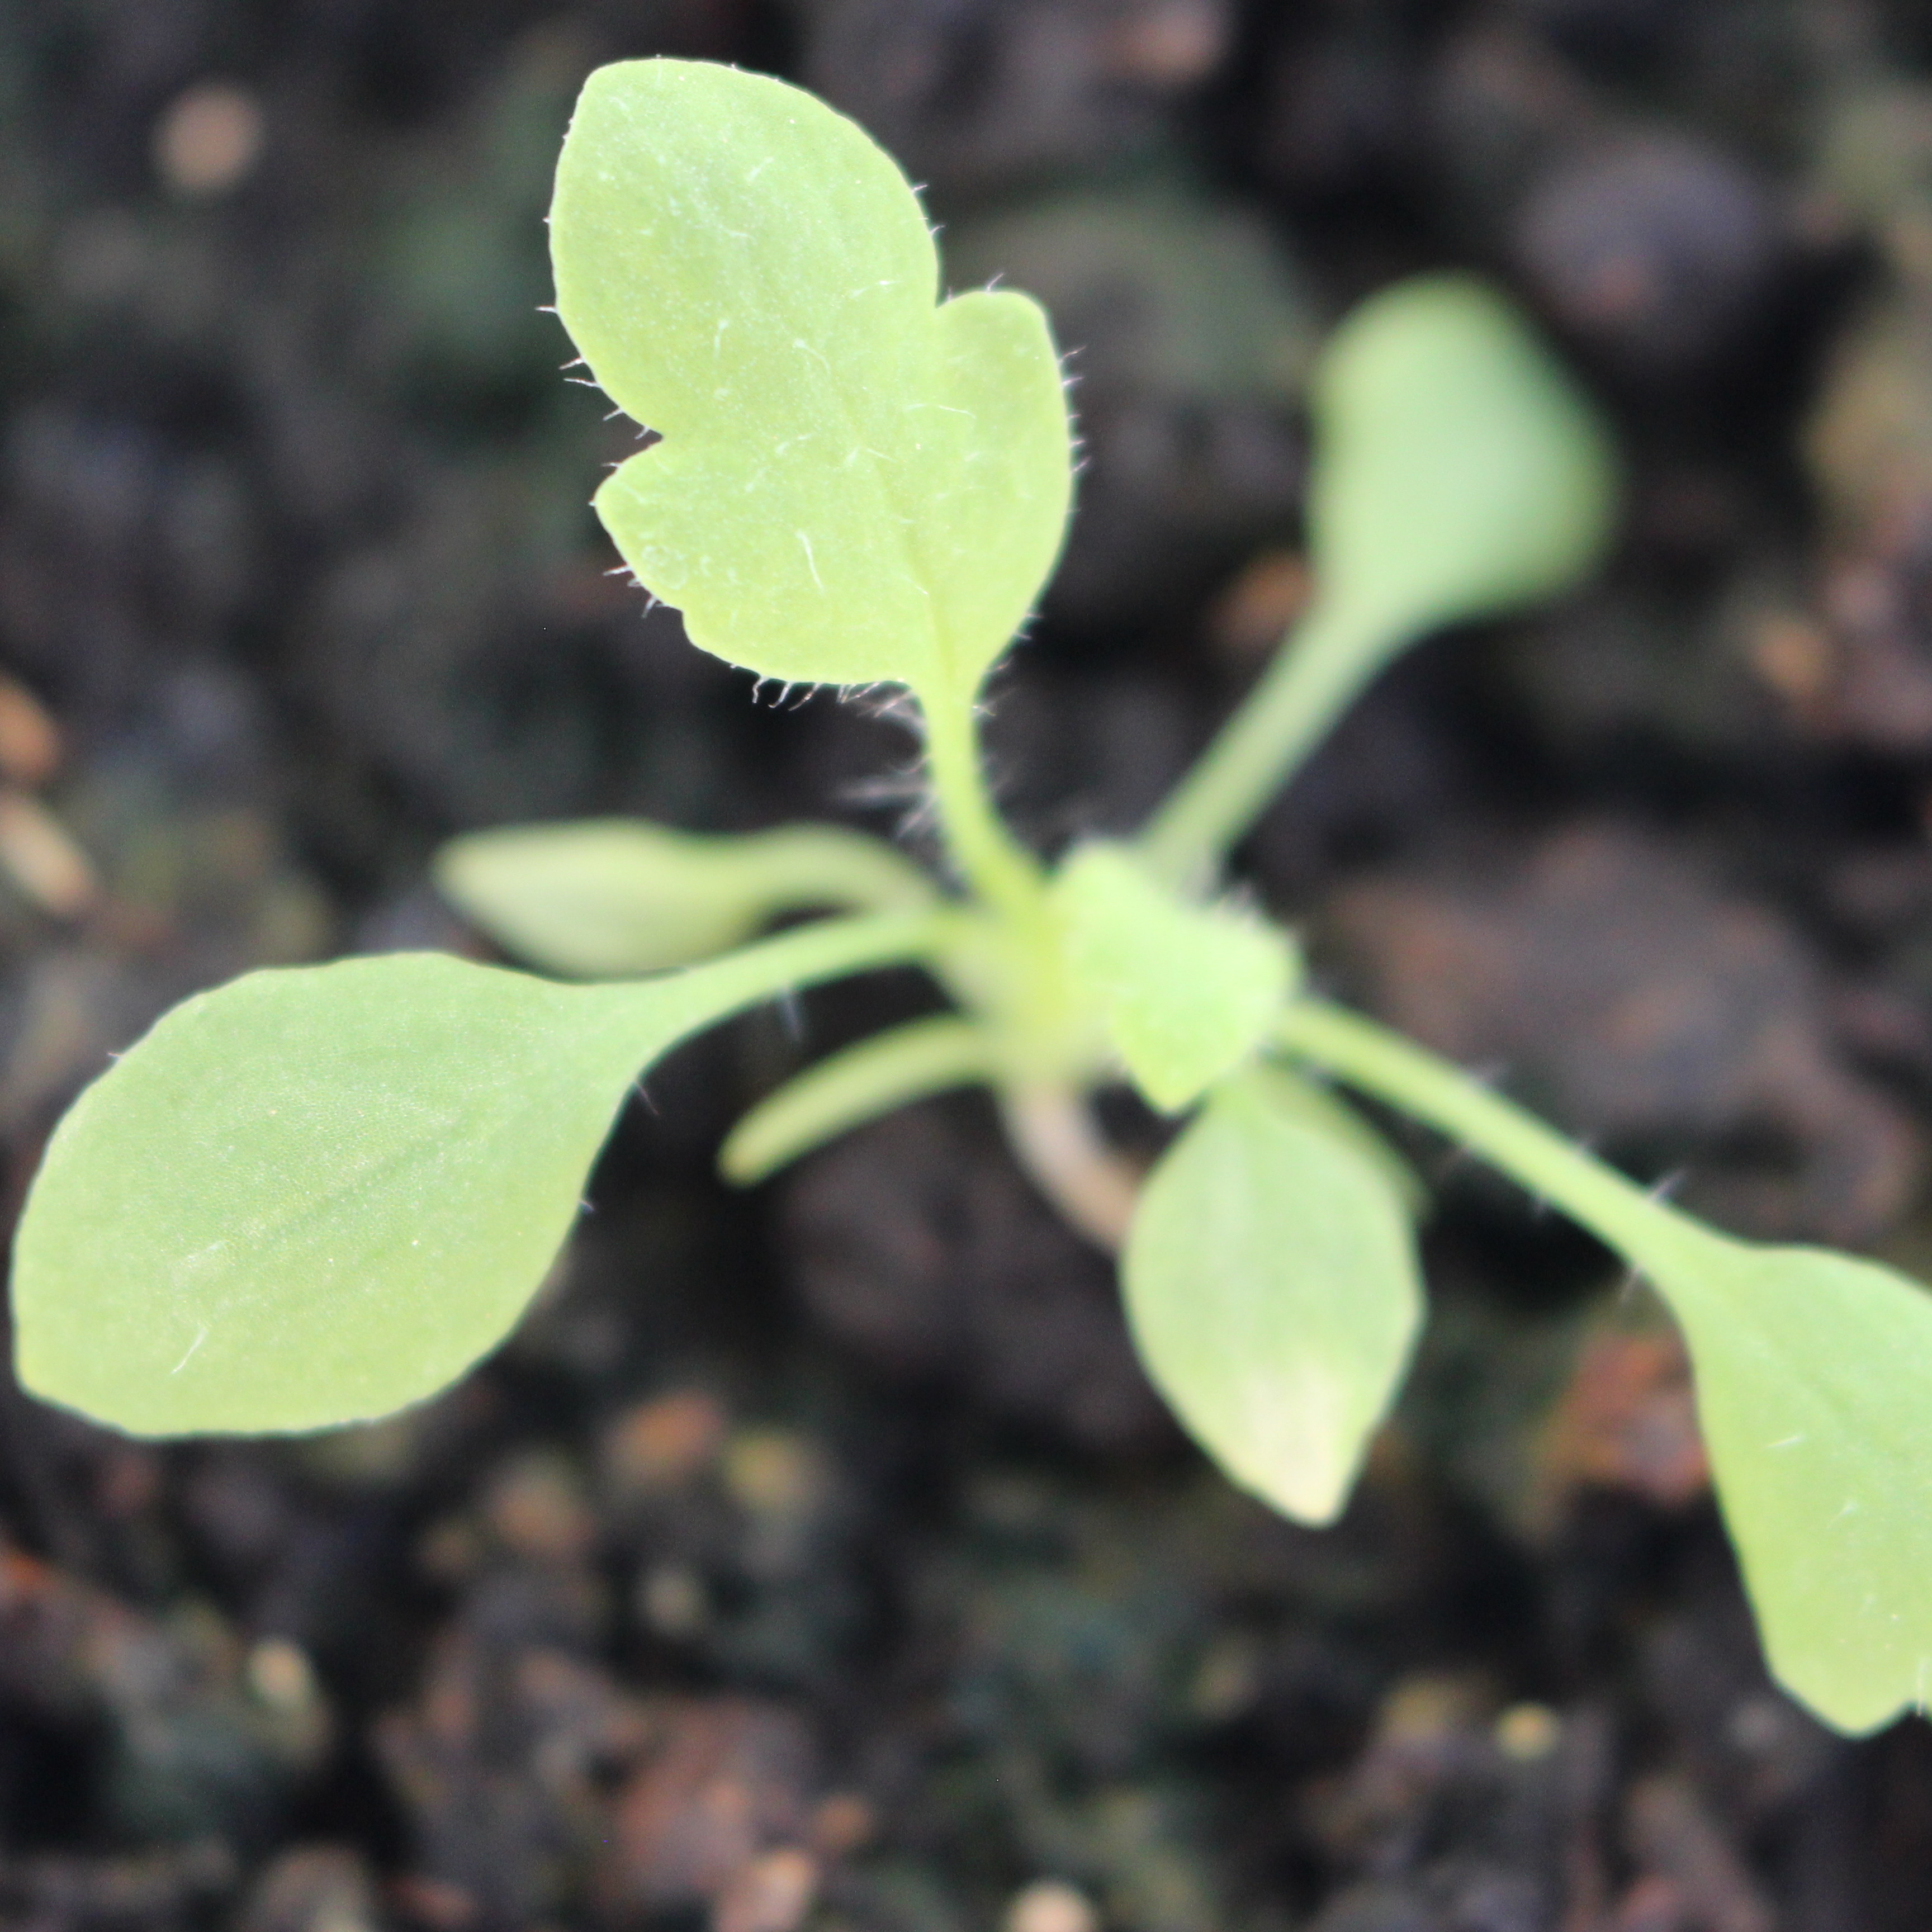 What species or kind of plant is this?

Papaver rhoeas
